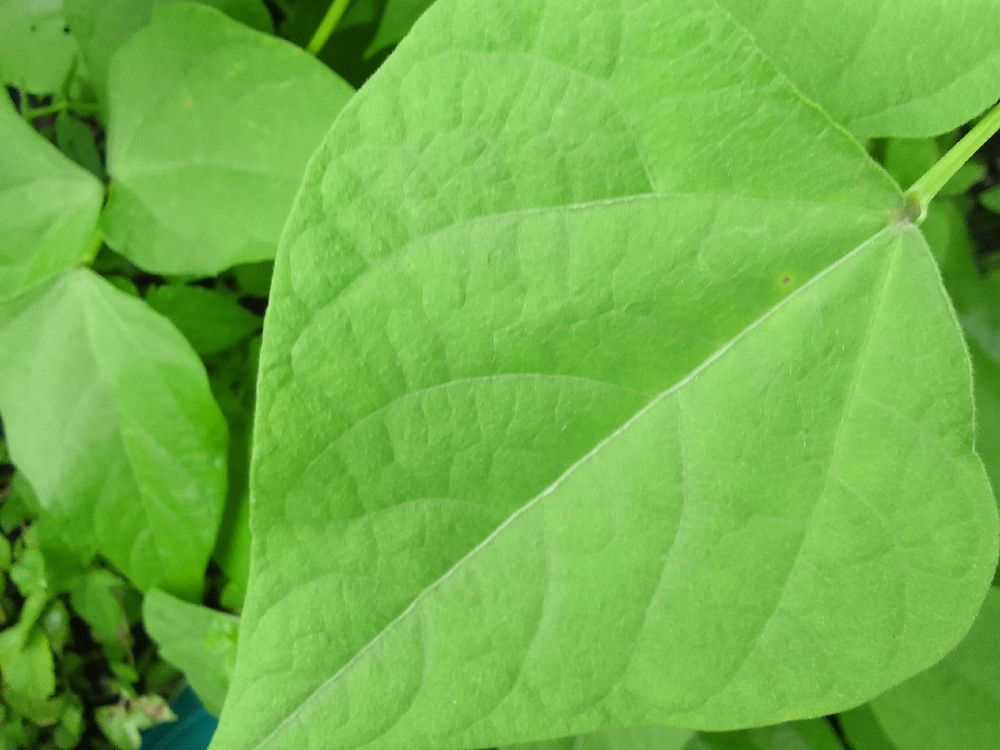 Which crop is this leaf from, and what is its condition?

common bean, healthy
